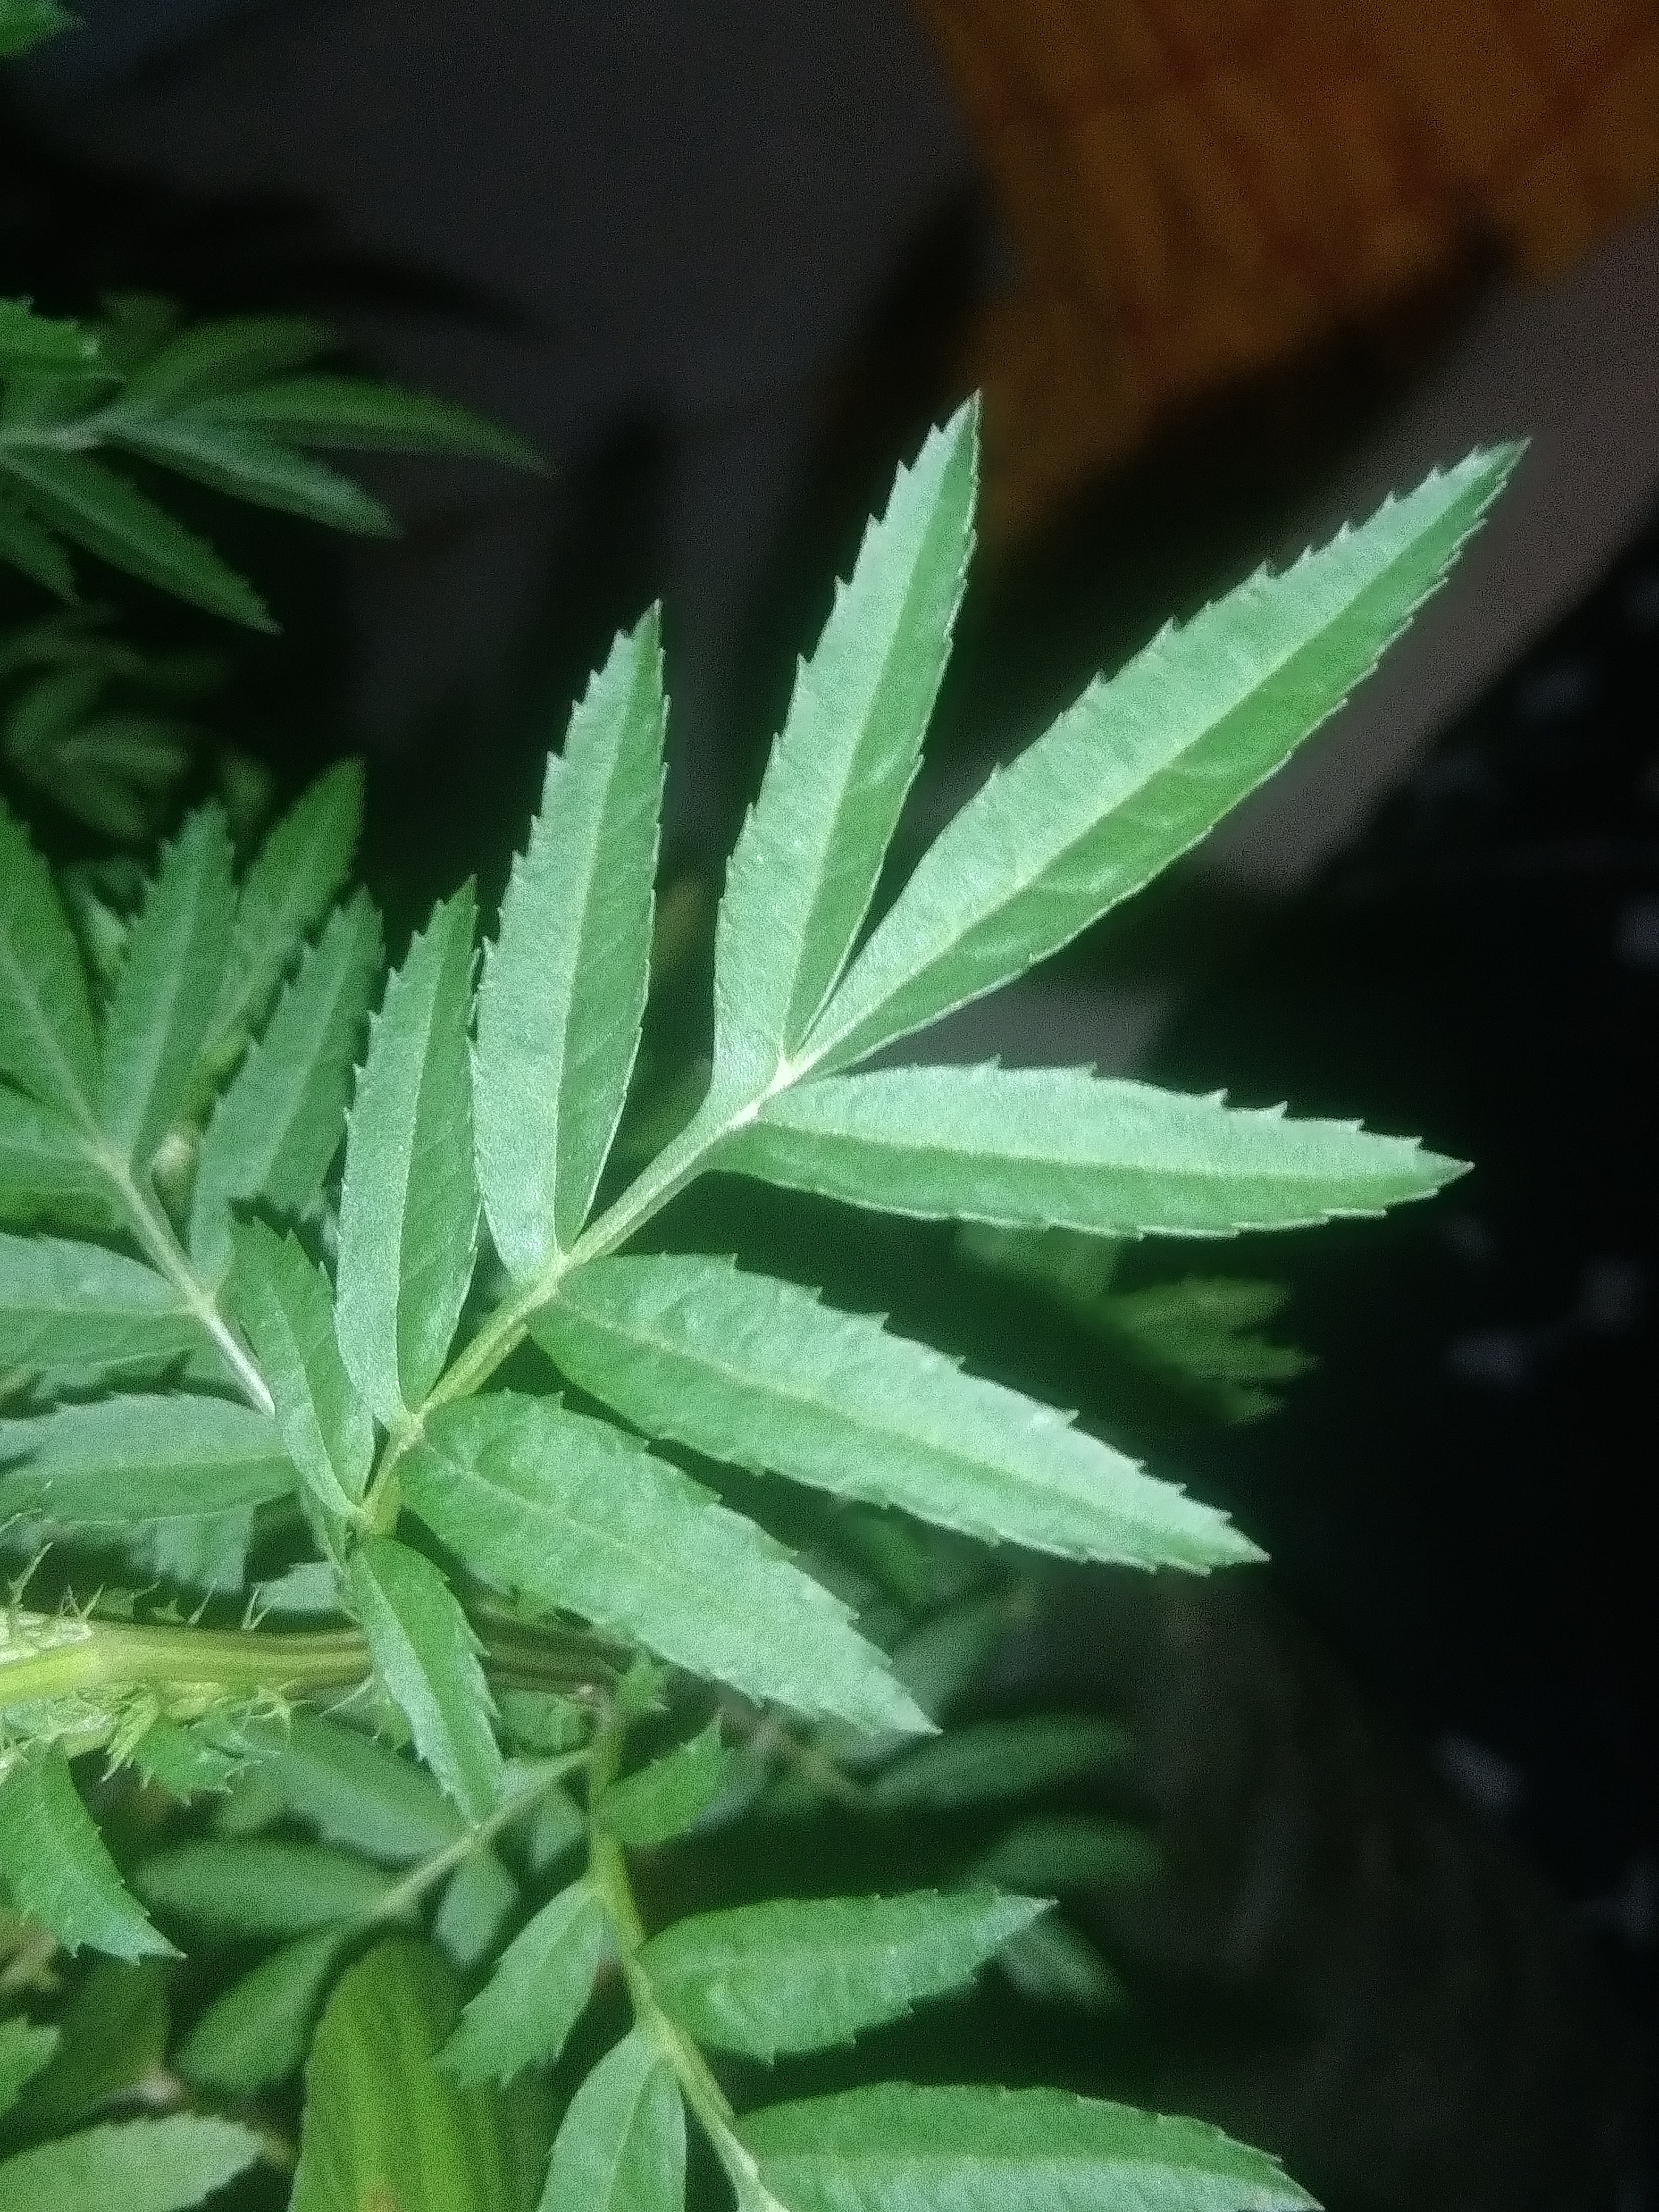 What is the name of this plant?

marigold
